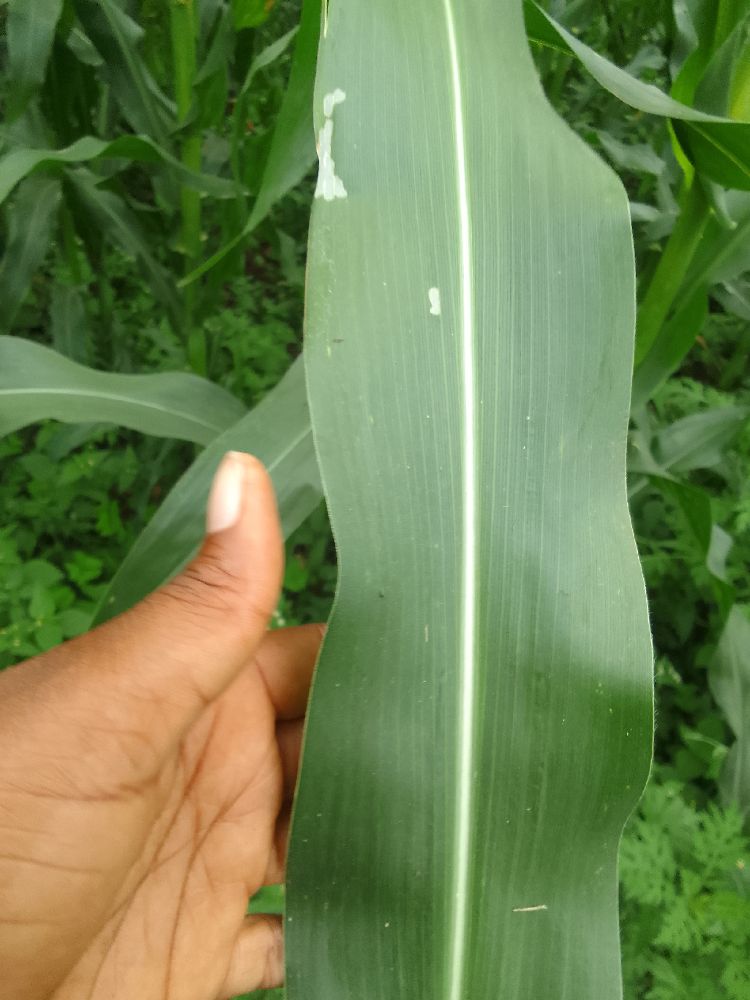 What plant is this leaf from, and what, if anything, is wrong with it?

maize, healthy
